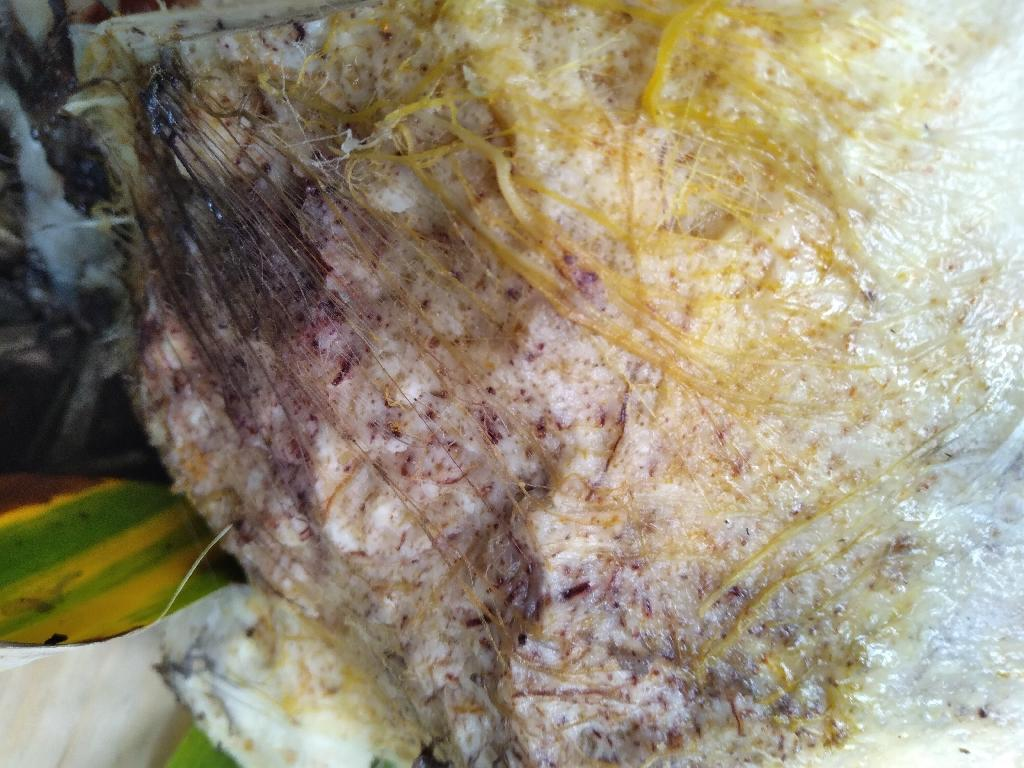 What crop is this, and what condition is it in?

banana, fusarium wilt race 1
